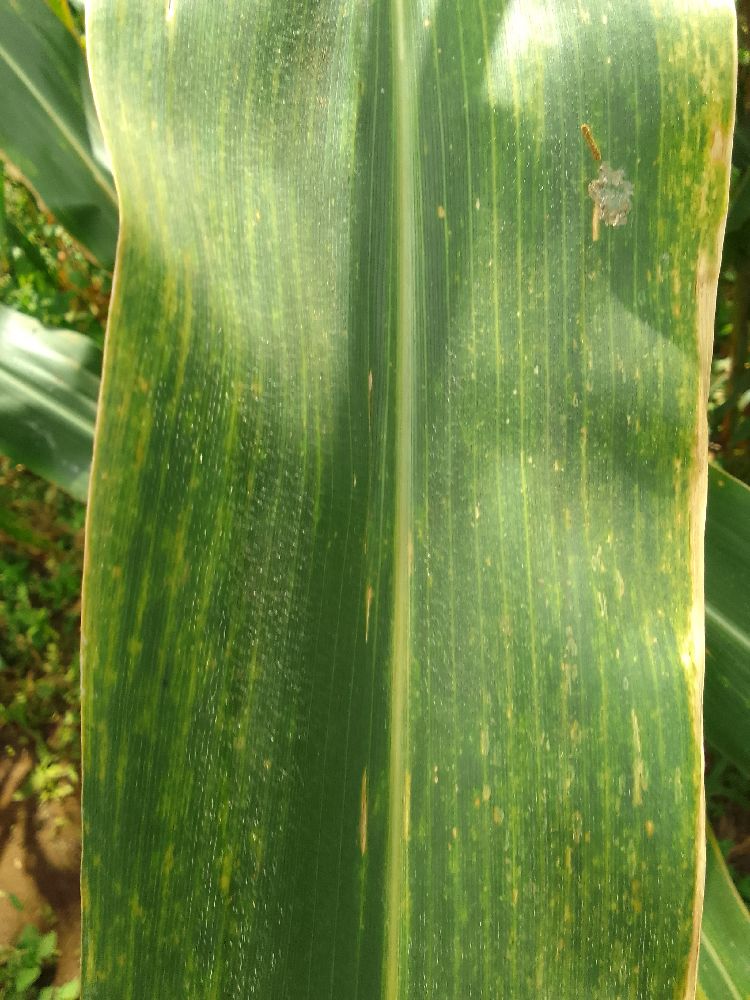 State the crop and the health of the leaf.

maize, maize lethal necrosis
